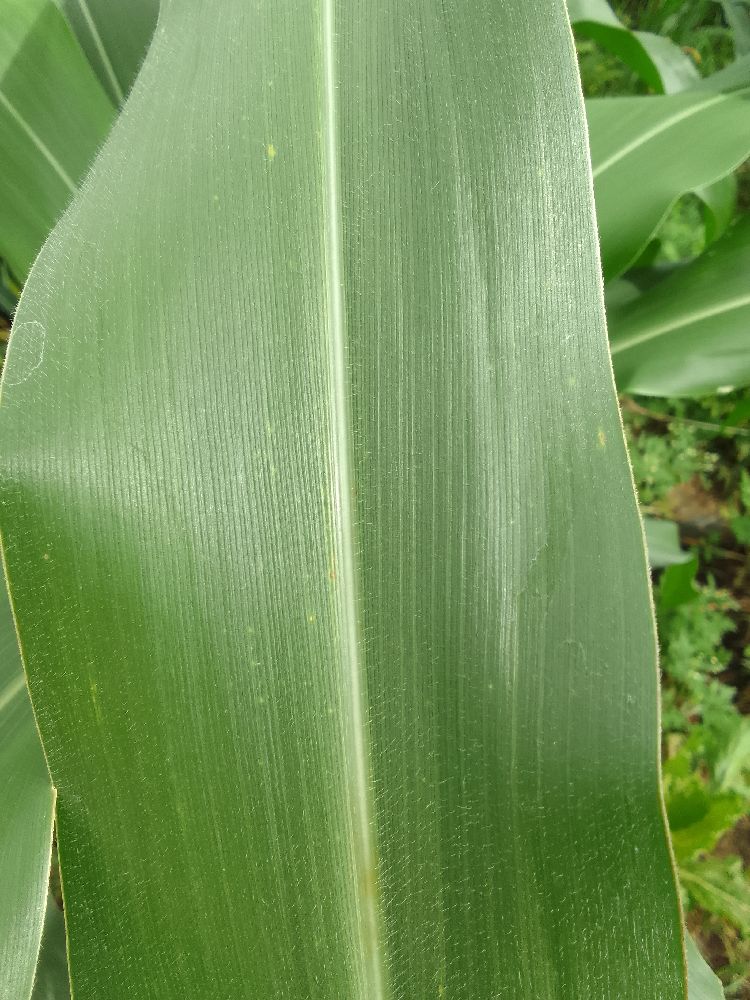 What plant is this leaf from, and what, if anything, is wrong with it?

common bean, healthy
